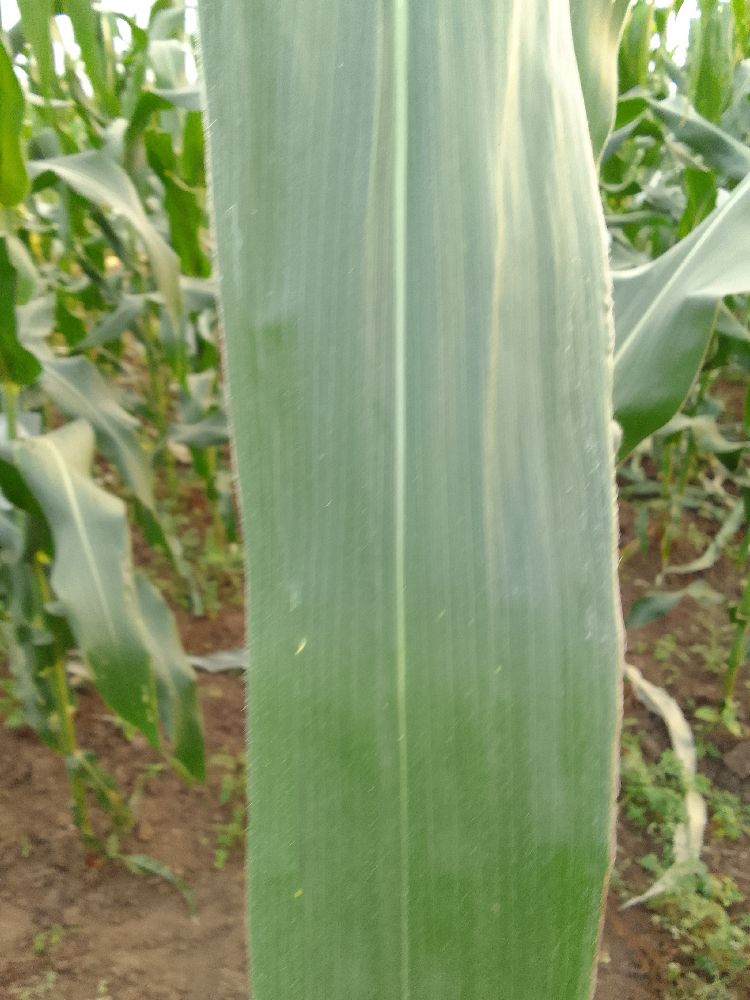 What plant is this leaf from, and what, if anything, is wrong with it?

maize, healthy
